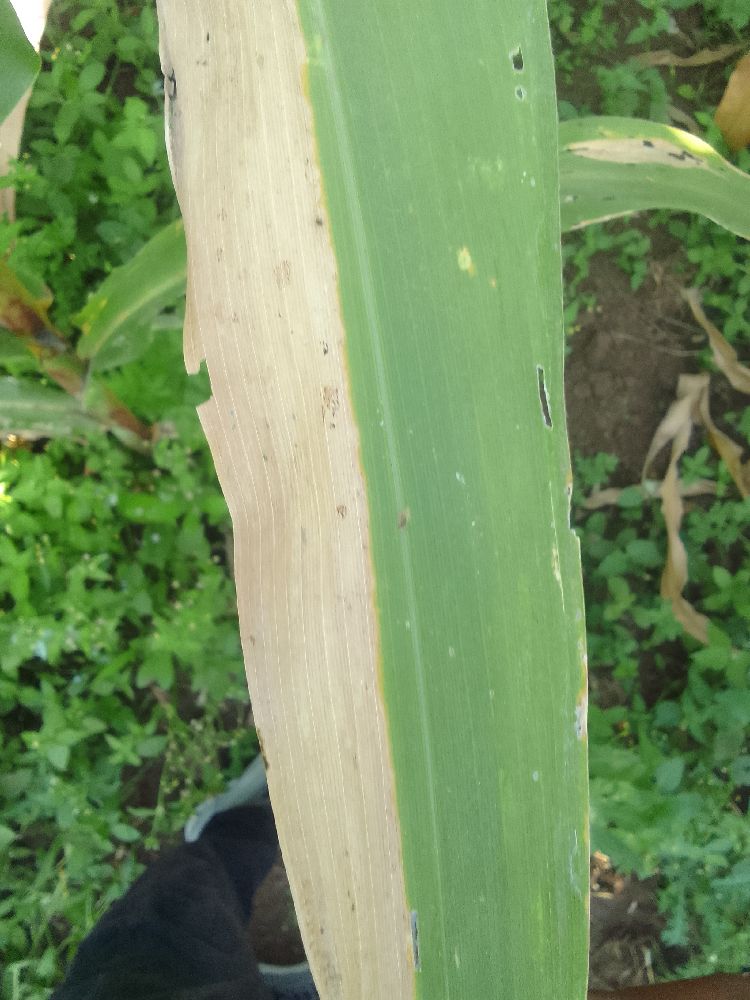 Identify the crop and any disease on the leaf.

maize, maize lethal necrosis
